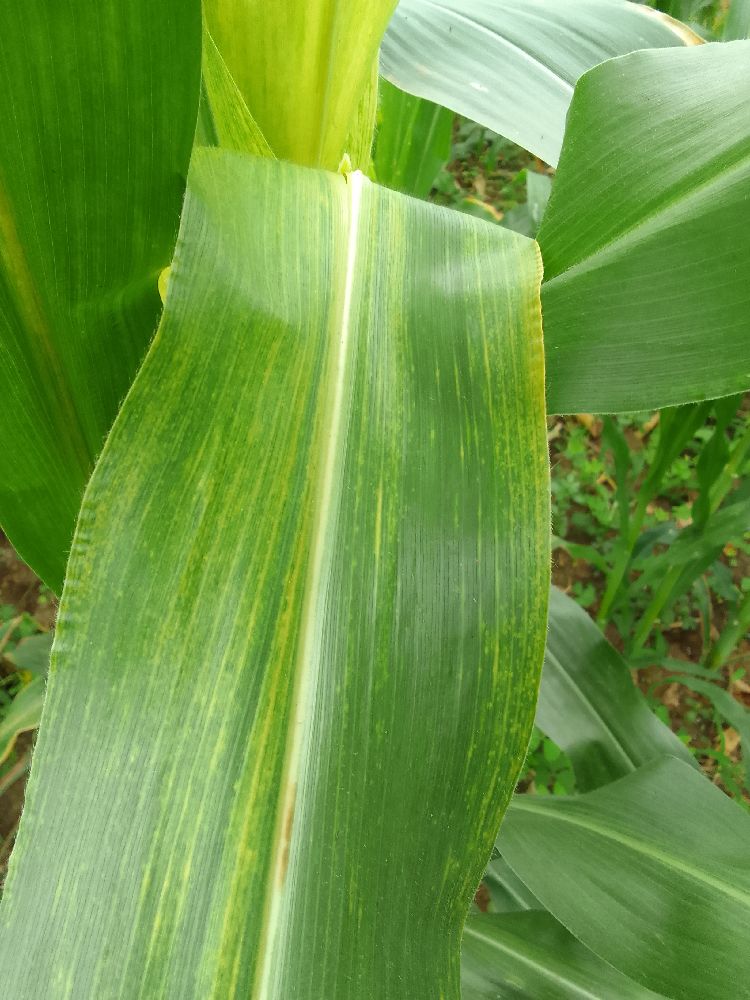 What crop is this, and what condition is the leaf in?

maize, maize lethal necrosis
